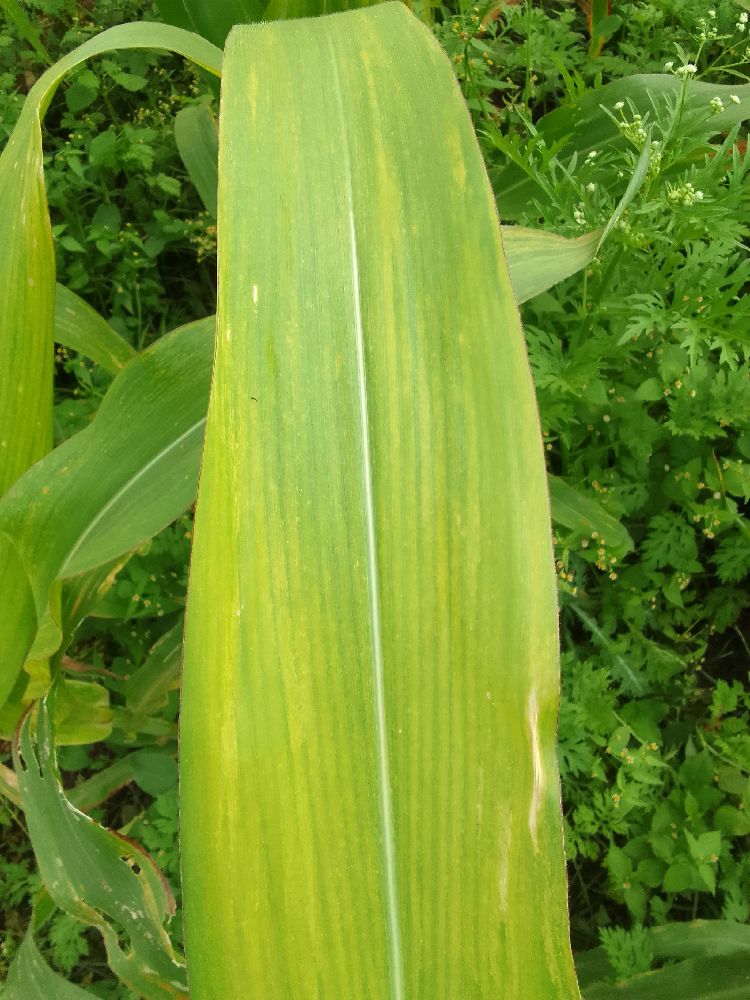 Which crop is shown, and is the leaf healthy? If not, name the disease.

maize, maize lethal necrosis
